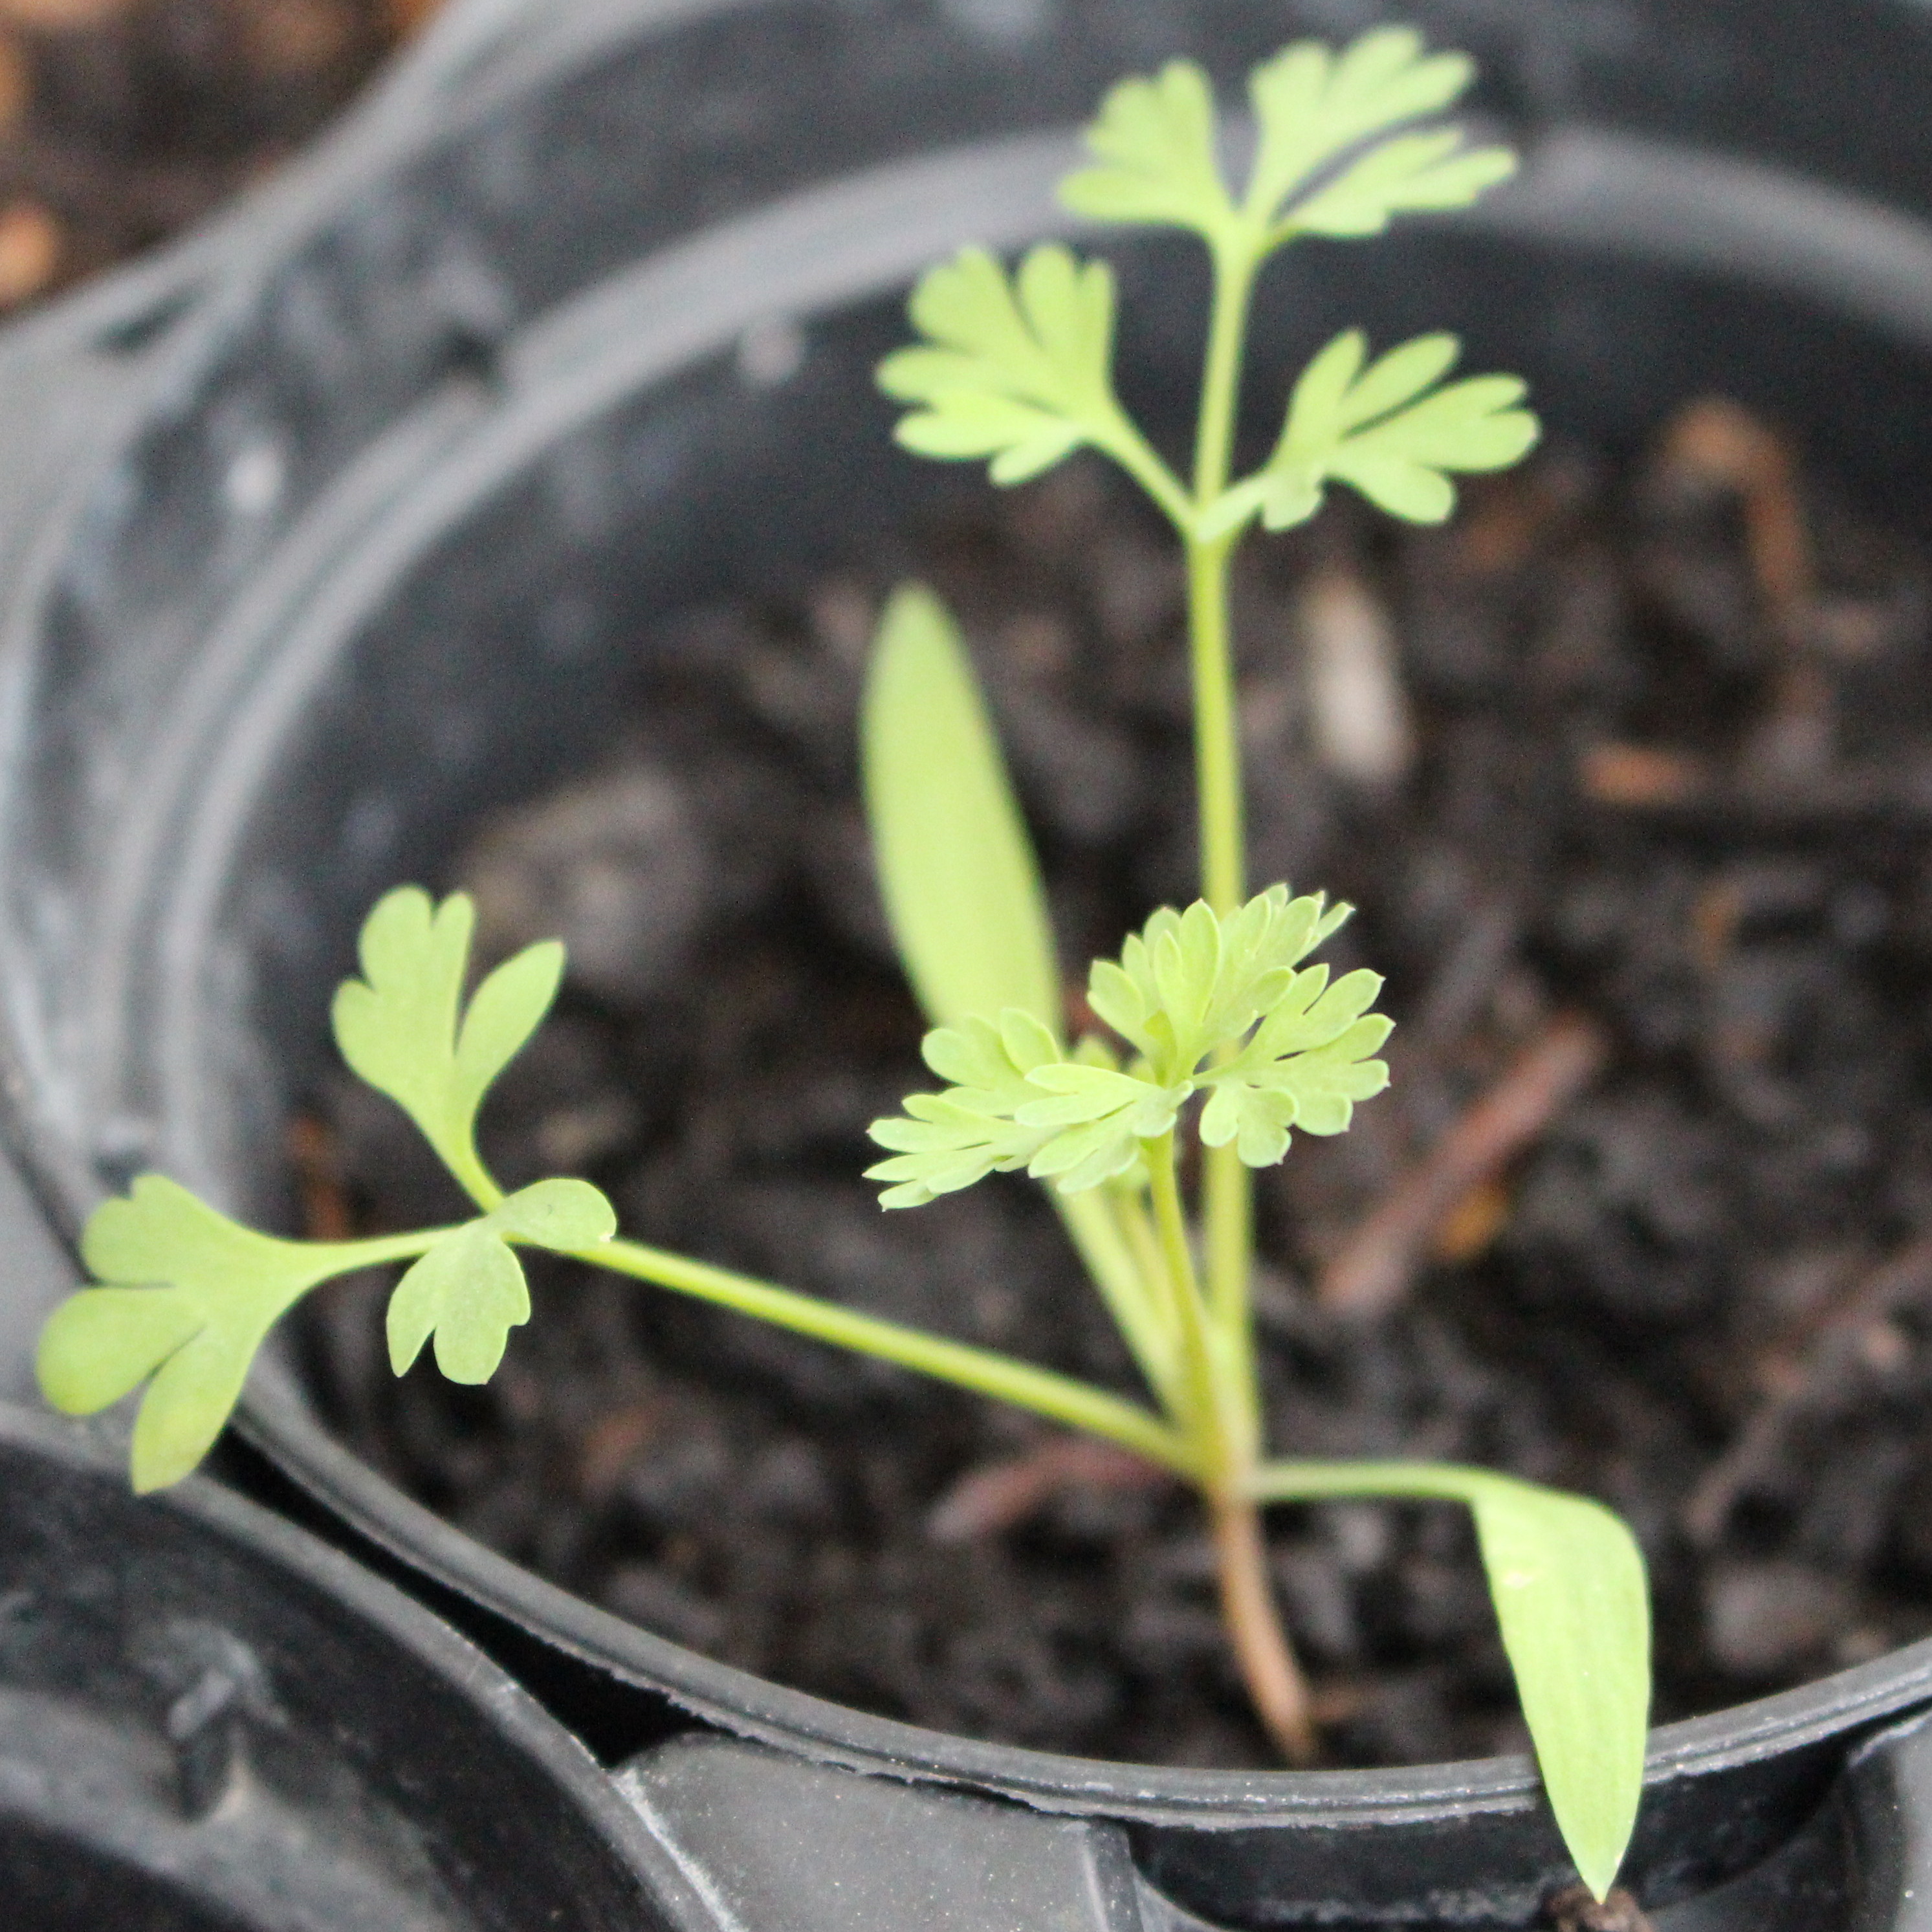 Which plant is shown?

Fumaria officinalis
